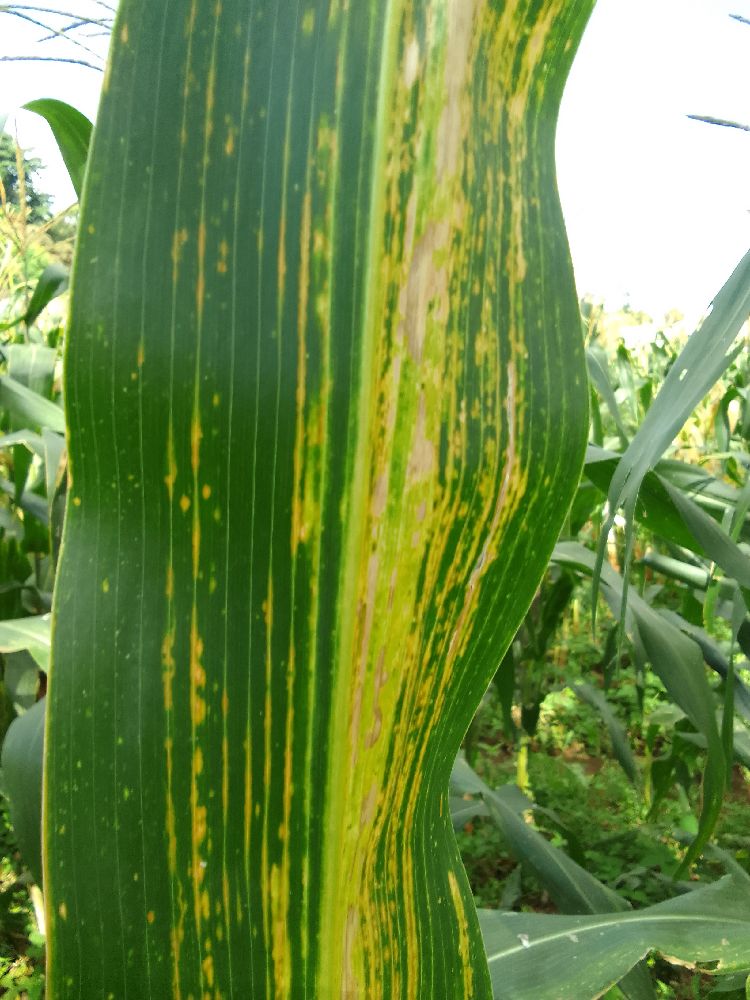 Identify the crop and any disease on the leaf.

maize, maize lethal necrosis
